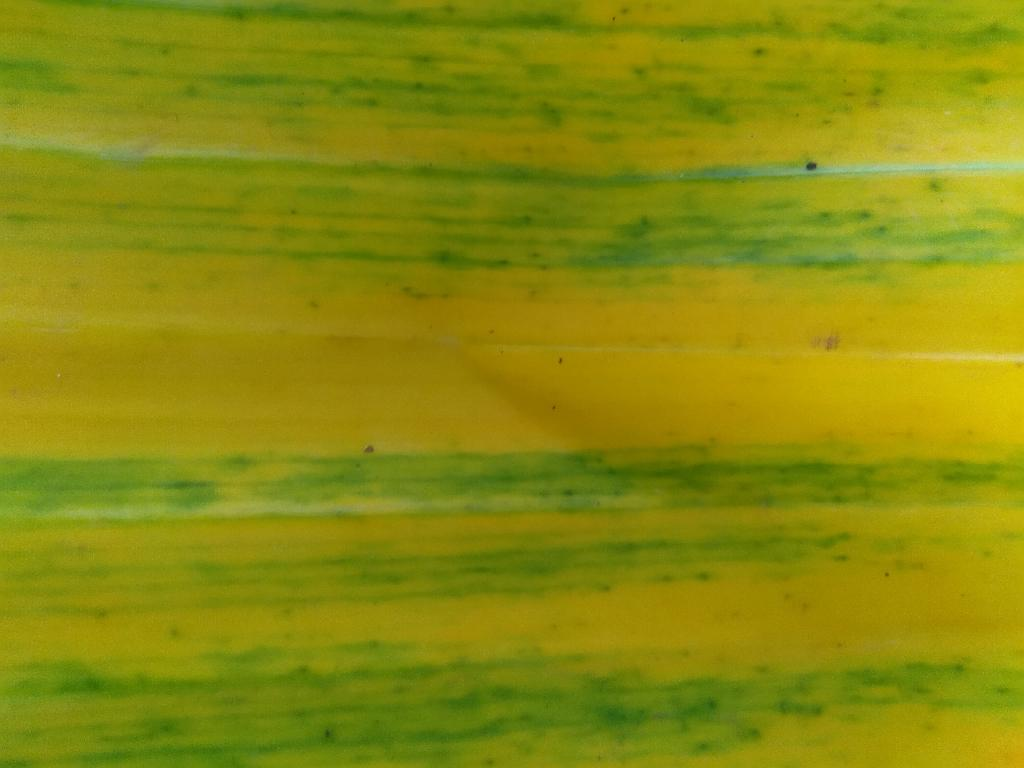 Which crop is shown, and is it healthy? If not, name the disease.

banana, fusarium wilt race 1
